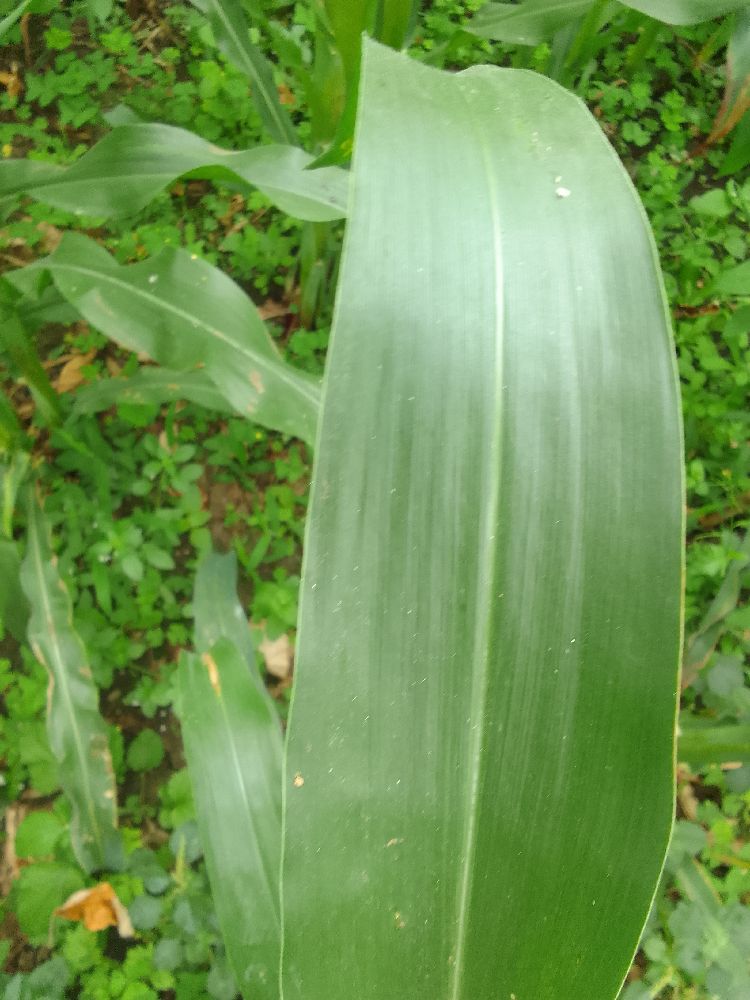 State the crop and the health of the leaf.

maize, healthy
